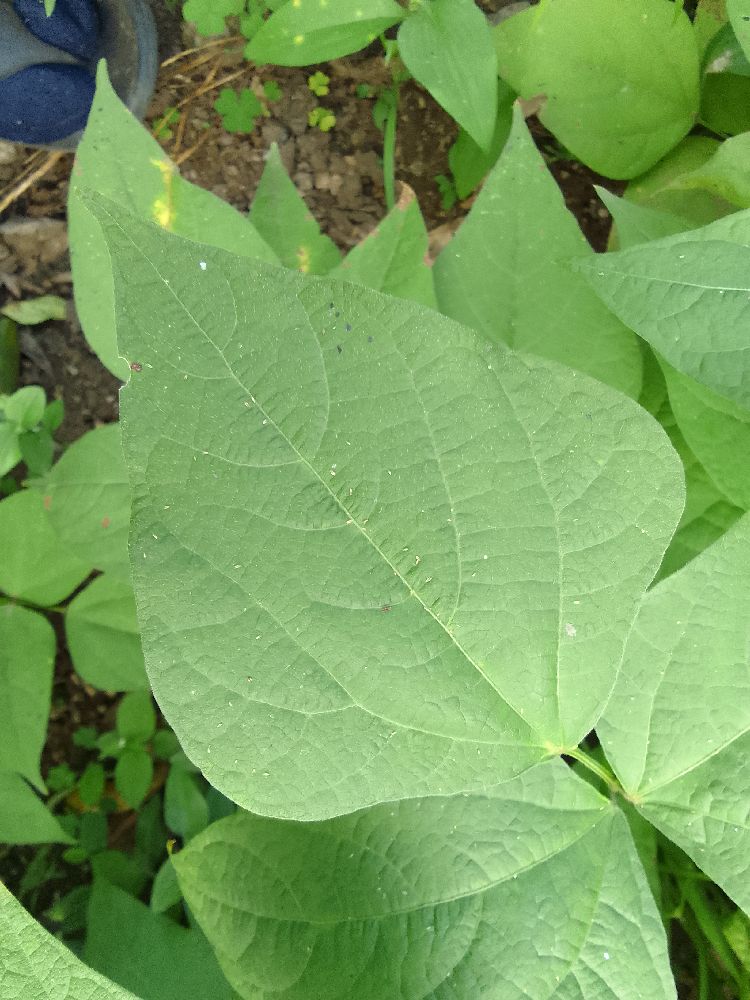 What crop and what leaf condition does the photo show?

common bean, healthy
